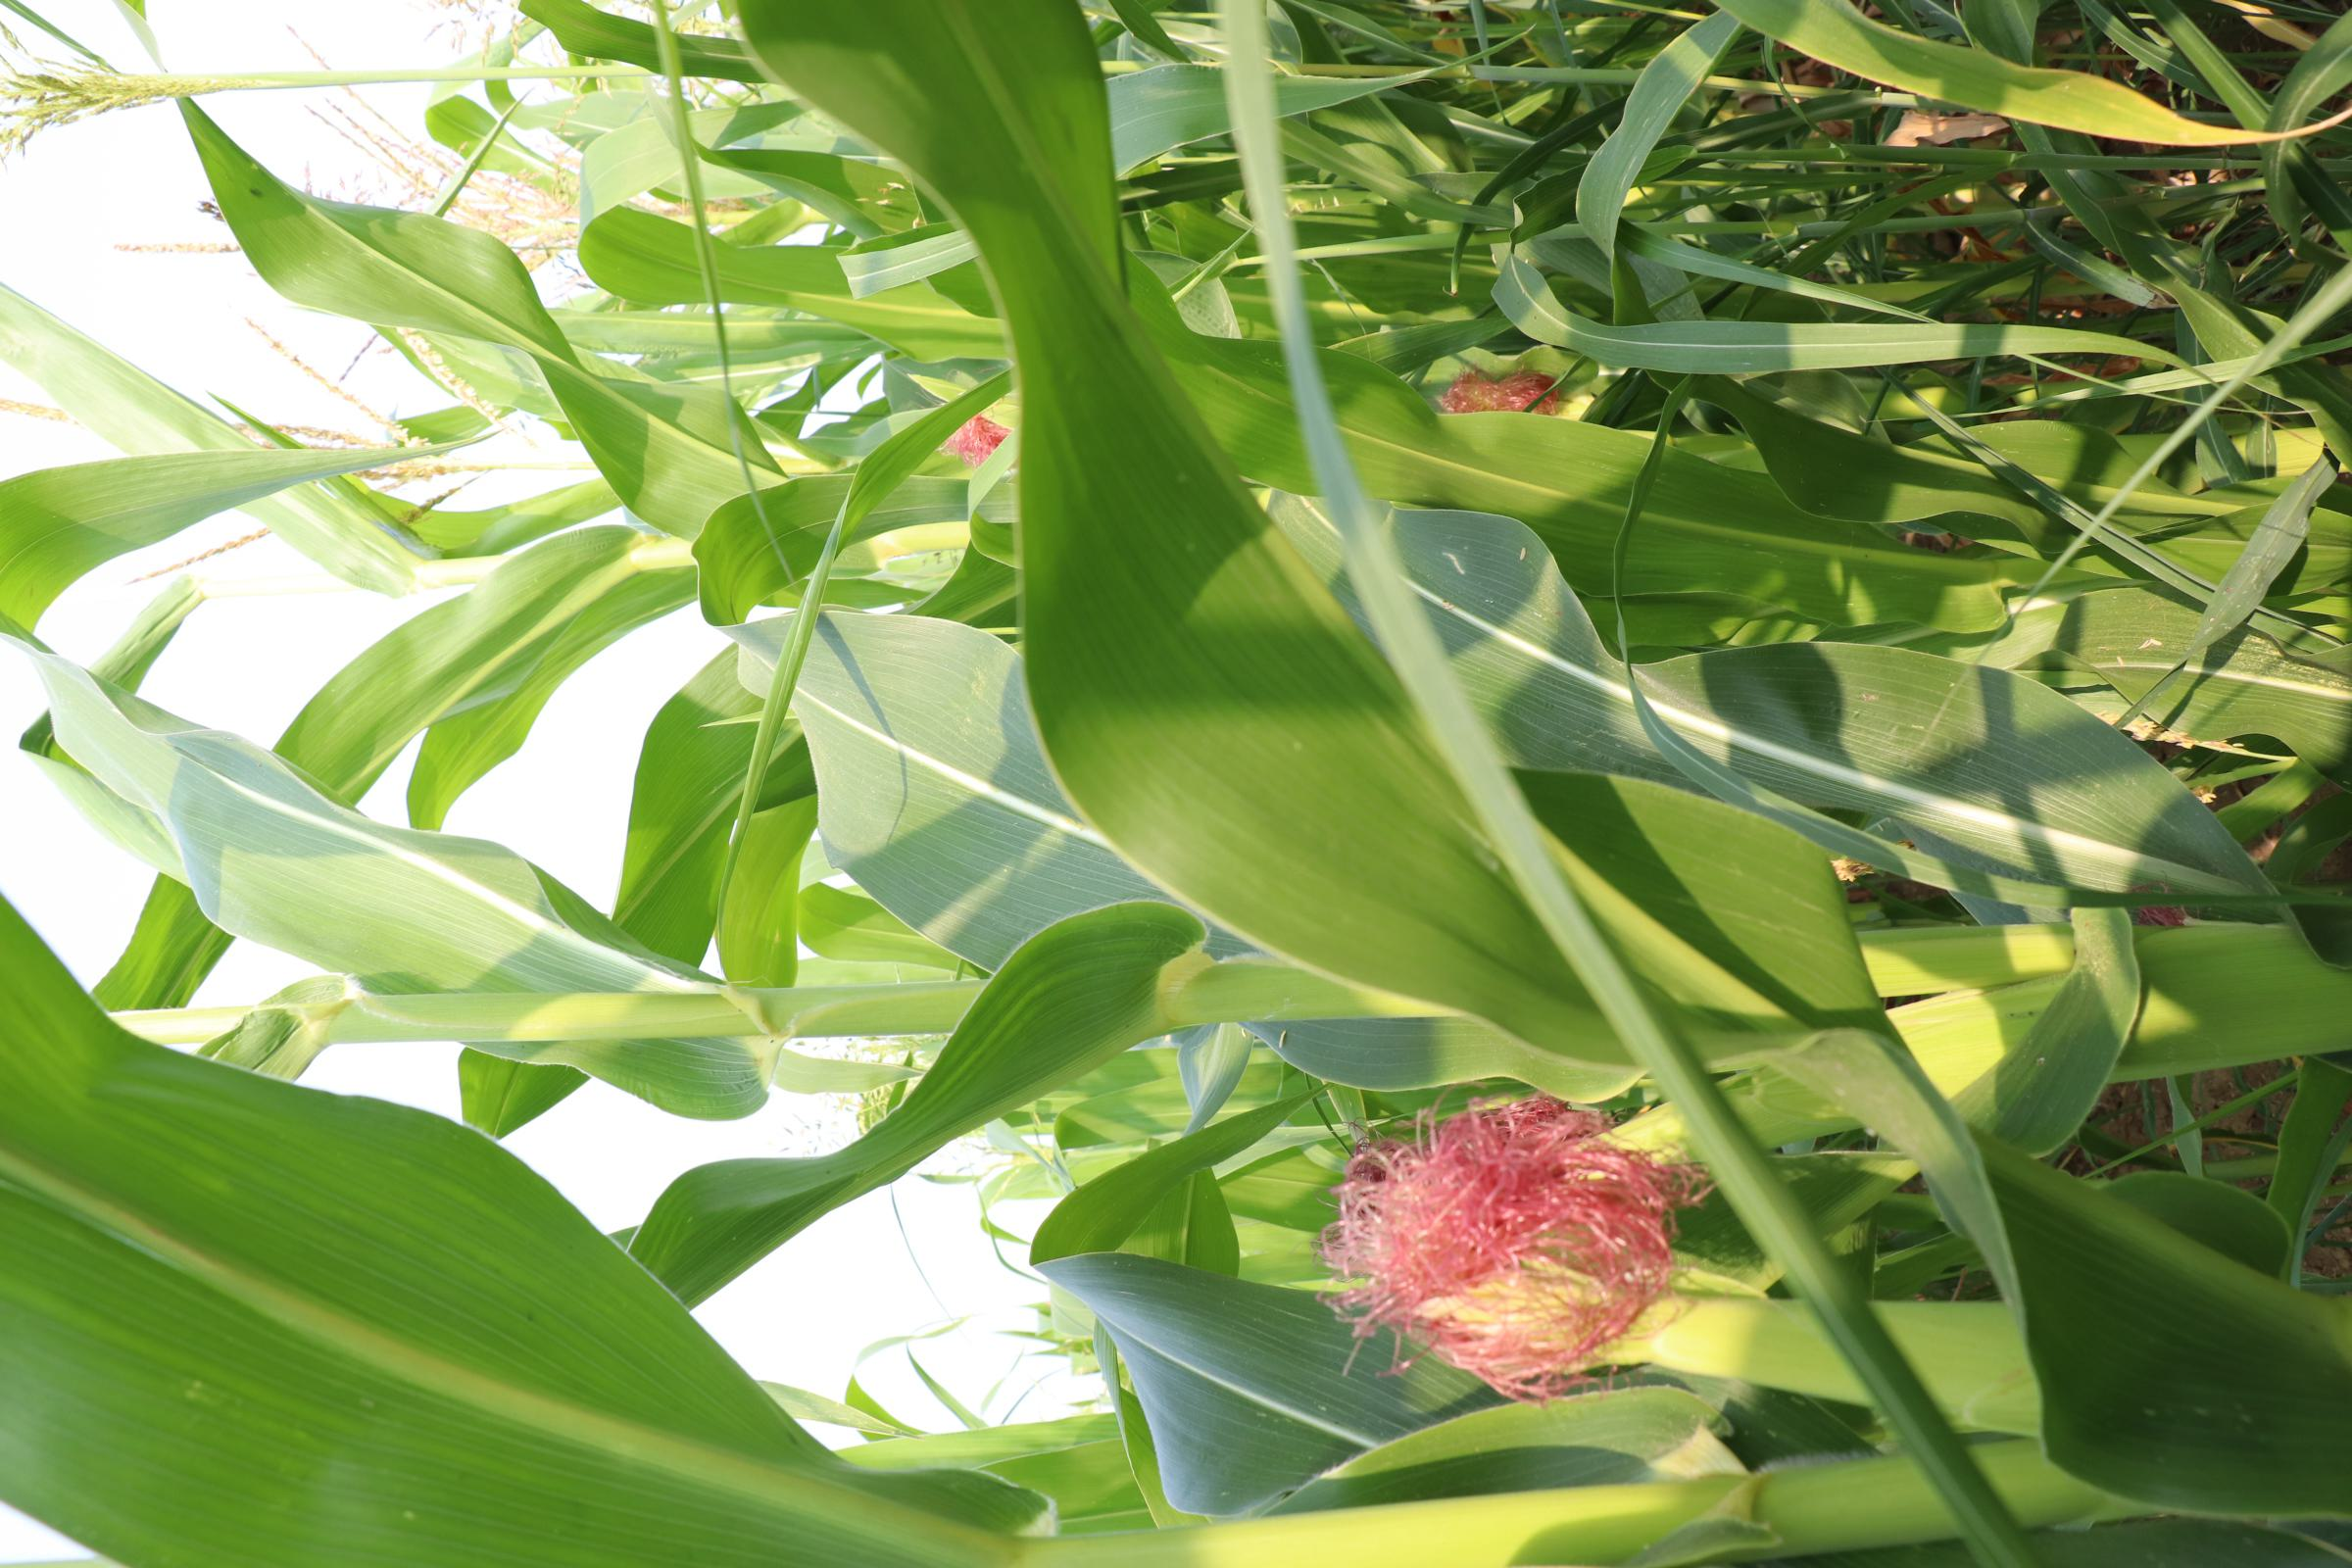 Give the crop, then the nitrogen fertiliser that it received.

maize, no added nitrogen
